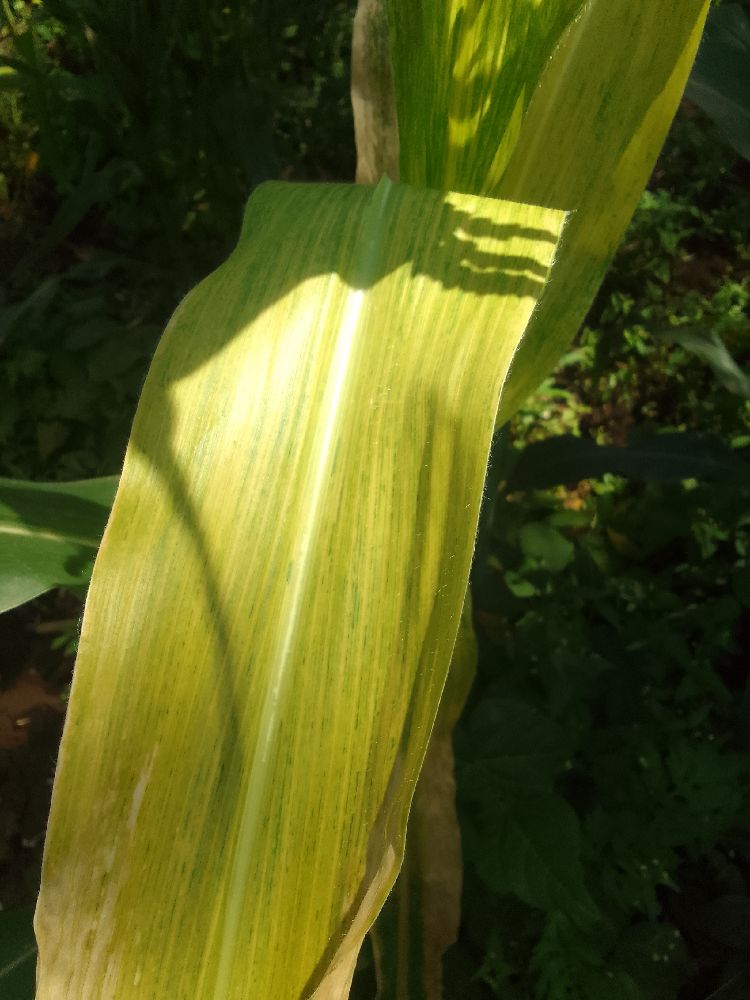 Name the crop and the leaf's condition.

maize, maize lethal necrosis
